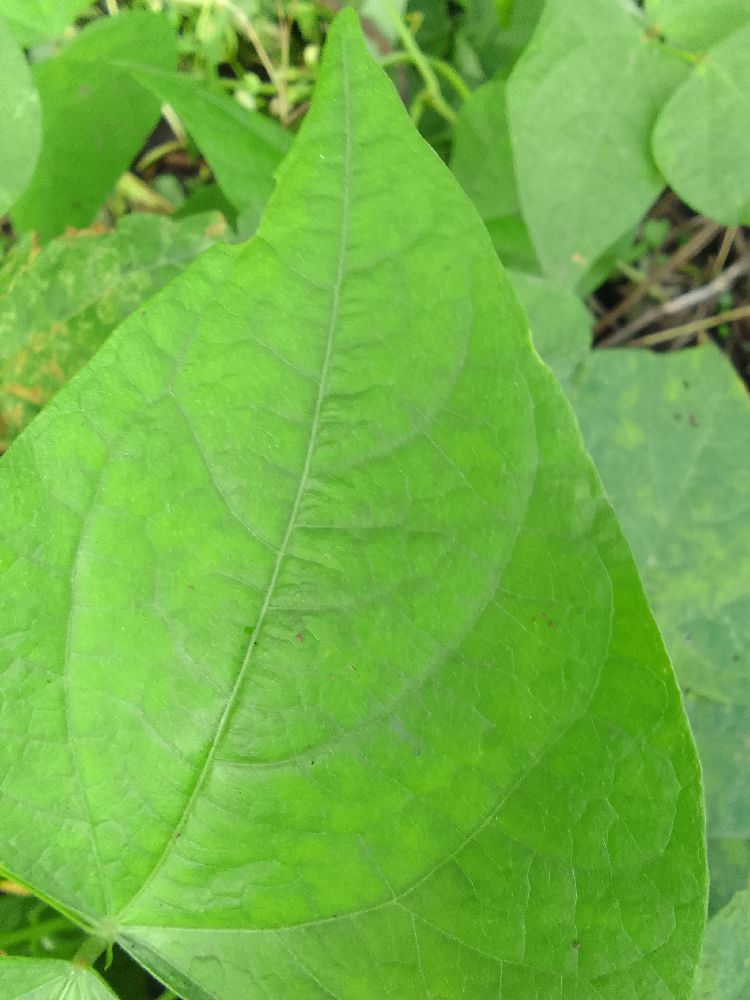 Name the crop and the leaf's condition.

common bean, healthy
